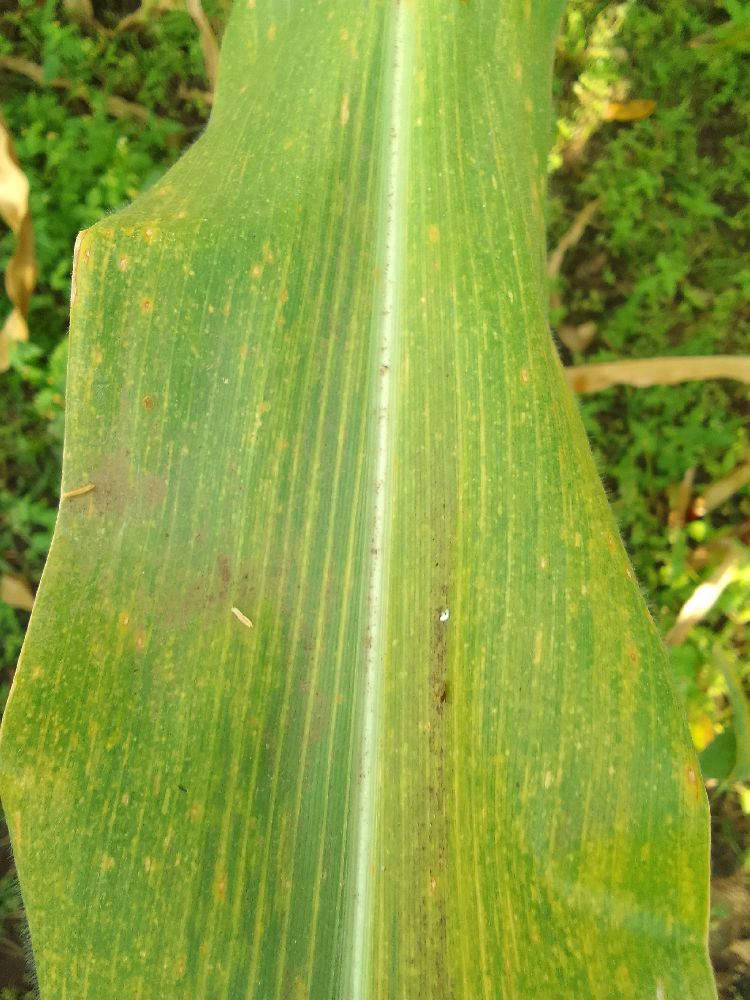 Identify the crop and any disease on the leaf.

maize, maize lethal necrosis
